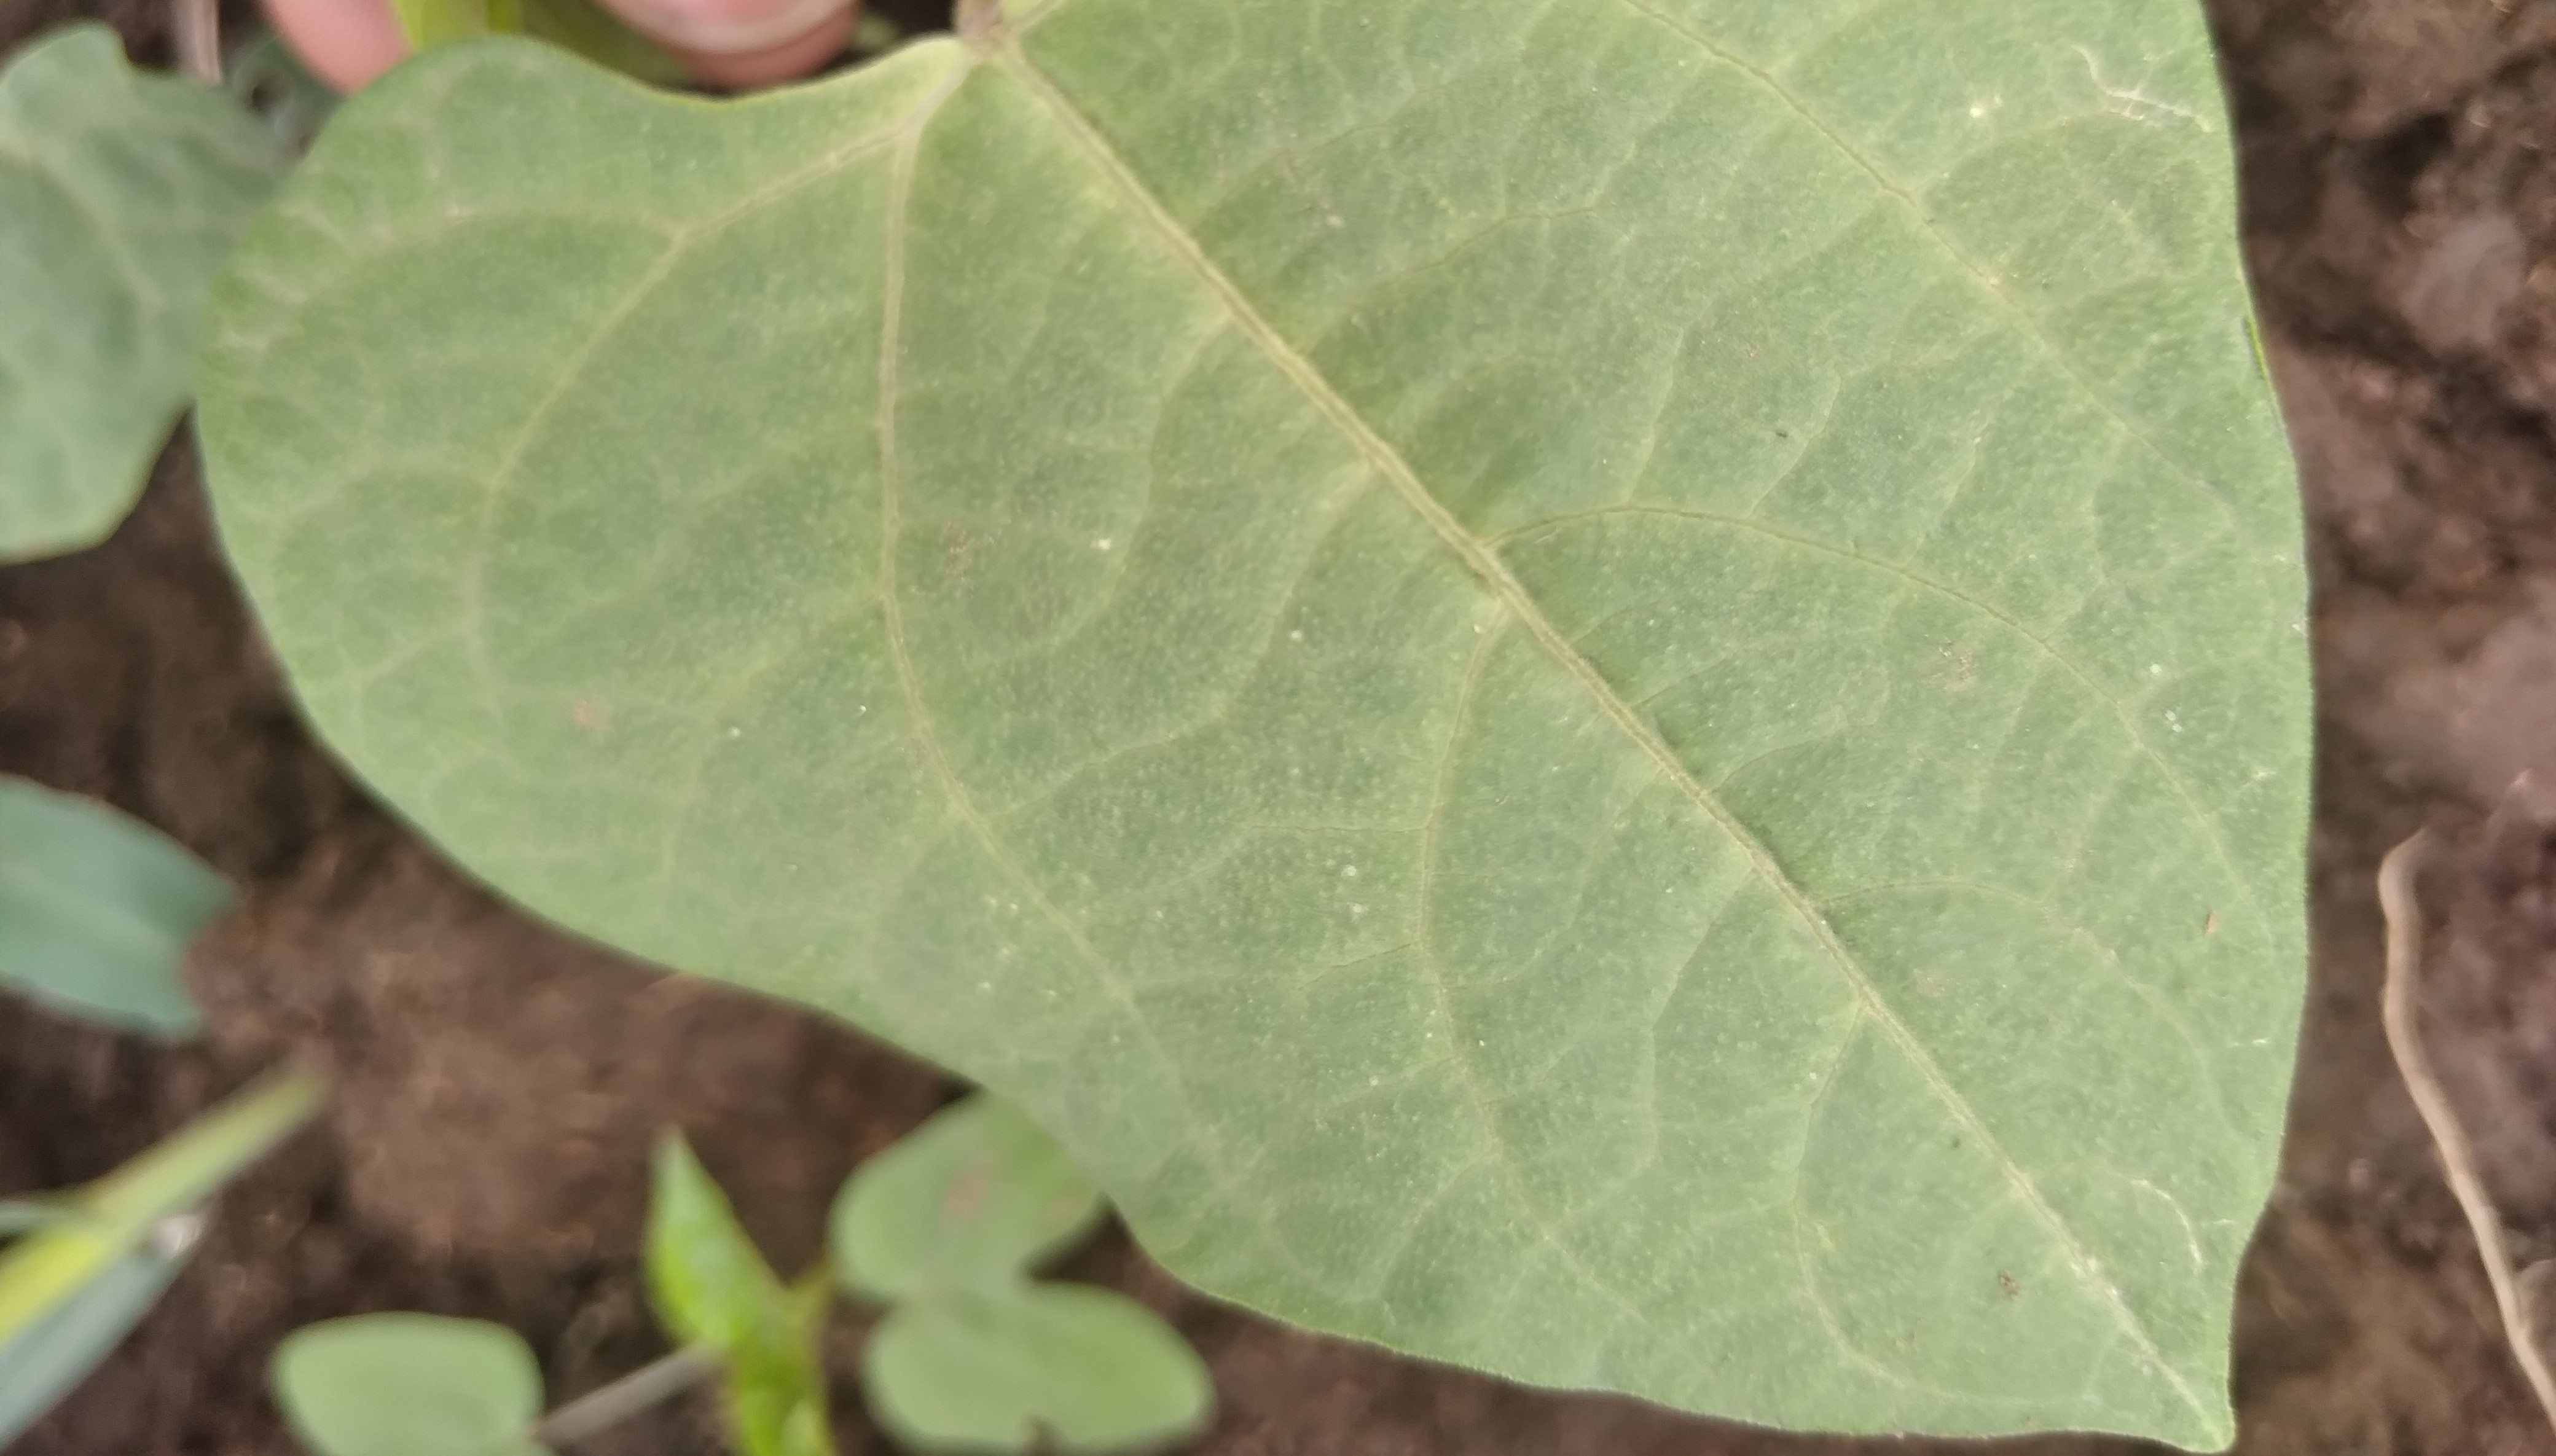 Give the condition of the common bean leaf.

healthy
